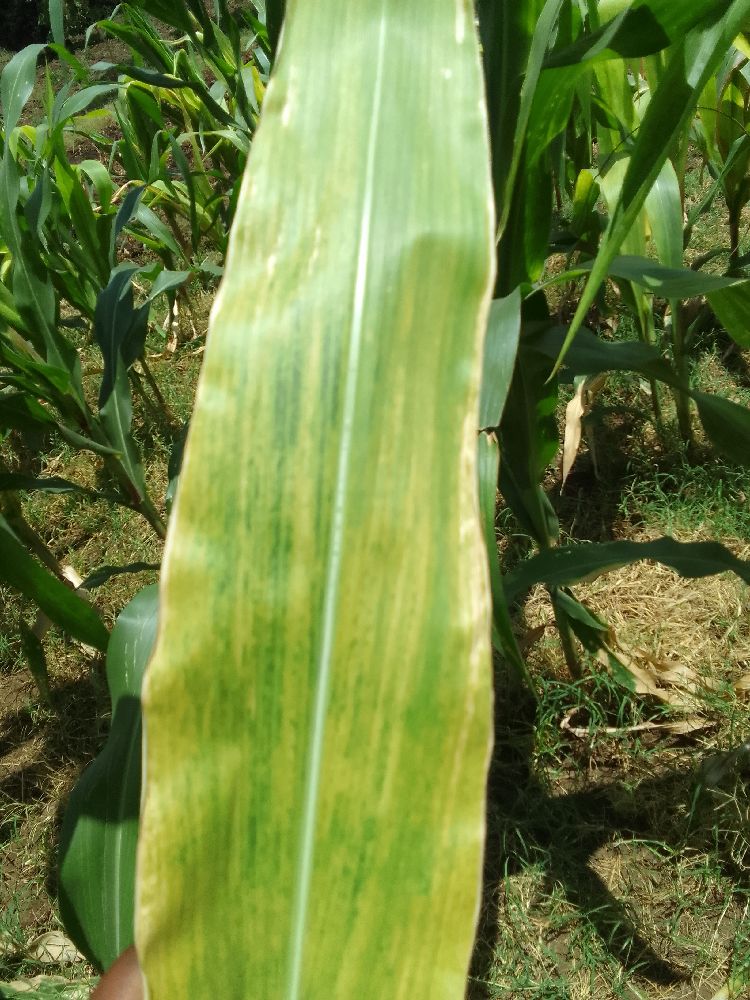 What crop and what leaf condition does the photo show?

maize, maize lethal necrosis
